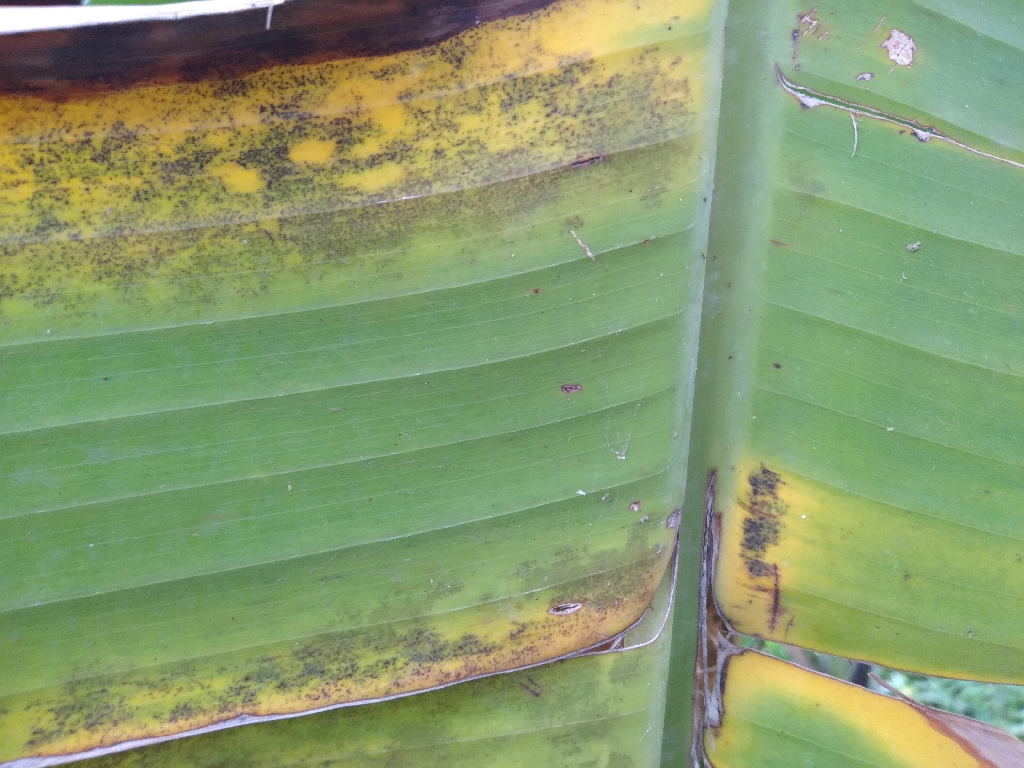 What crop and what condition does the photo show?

banana, black sigatoka
